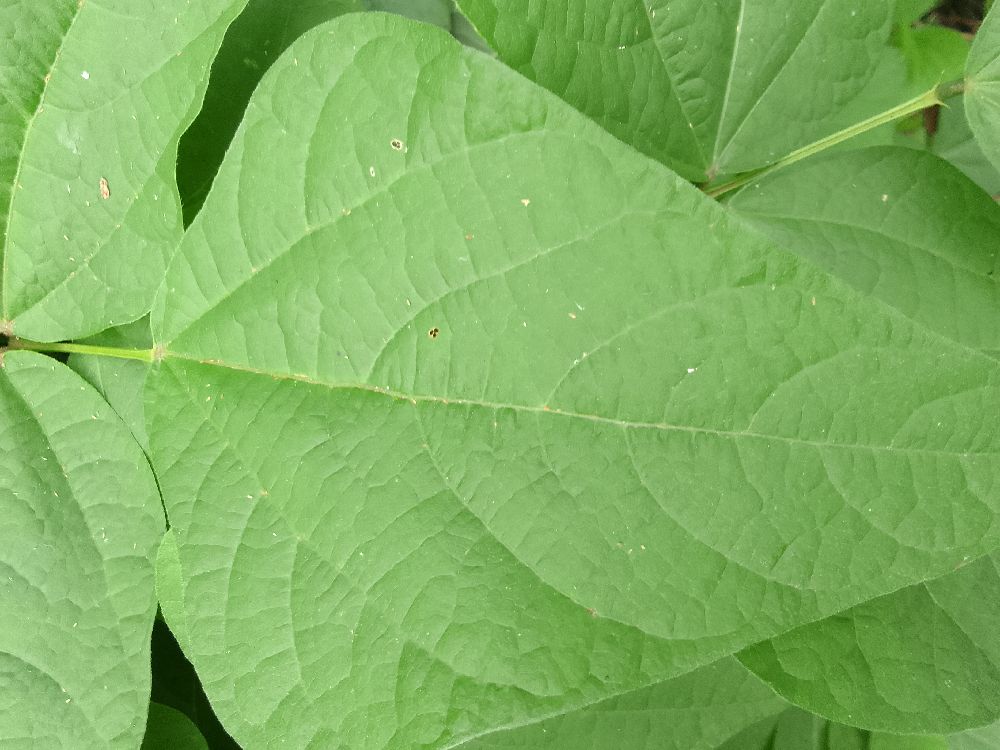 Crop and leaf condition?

common bean, healthy
